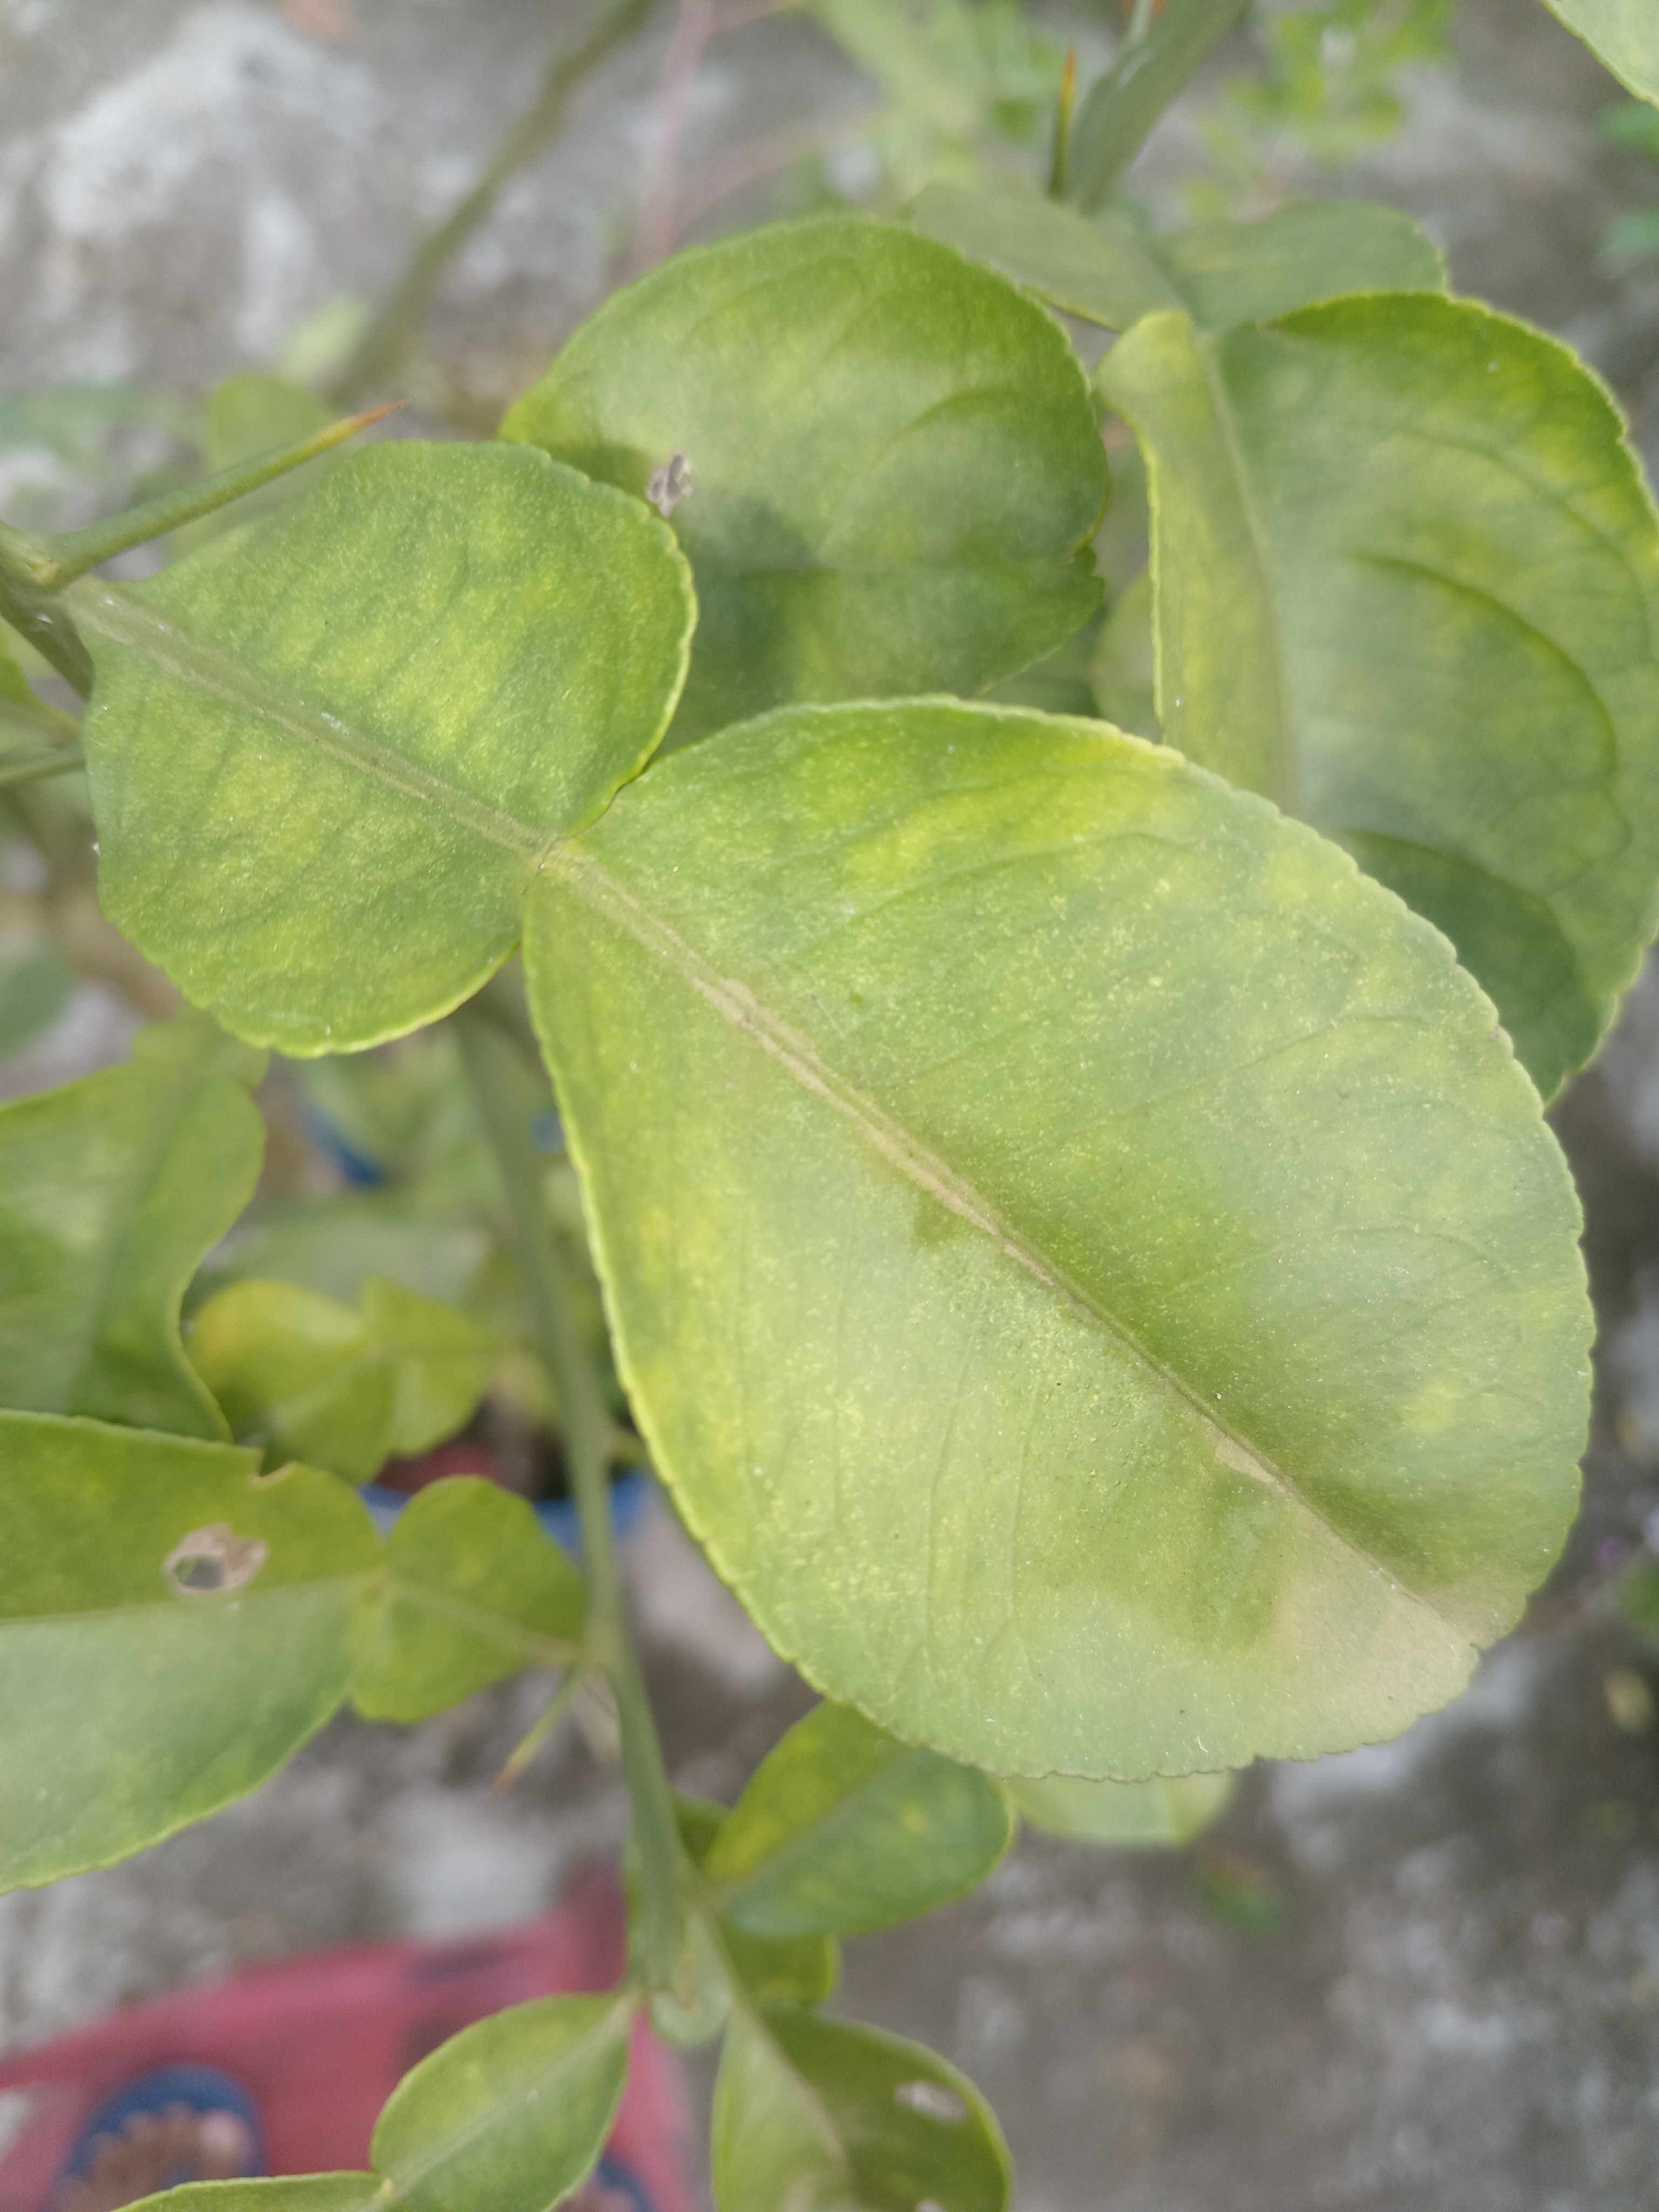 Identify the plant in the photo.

lemon
